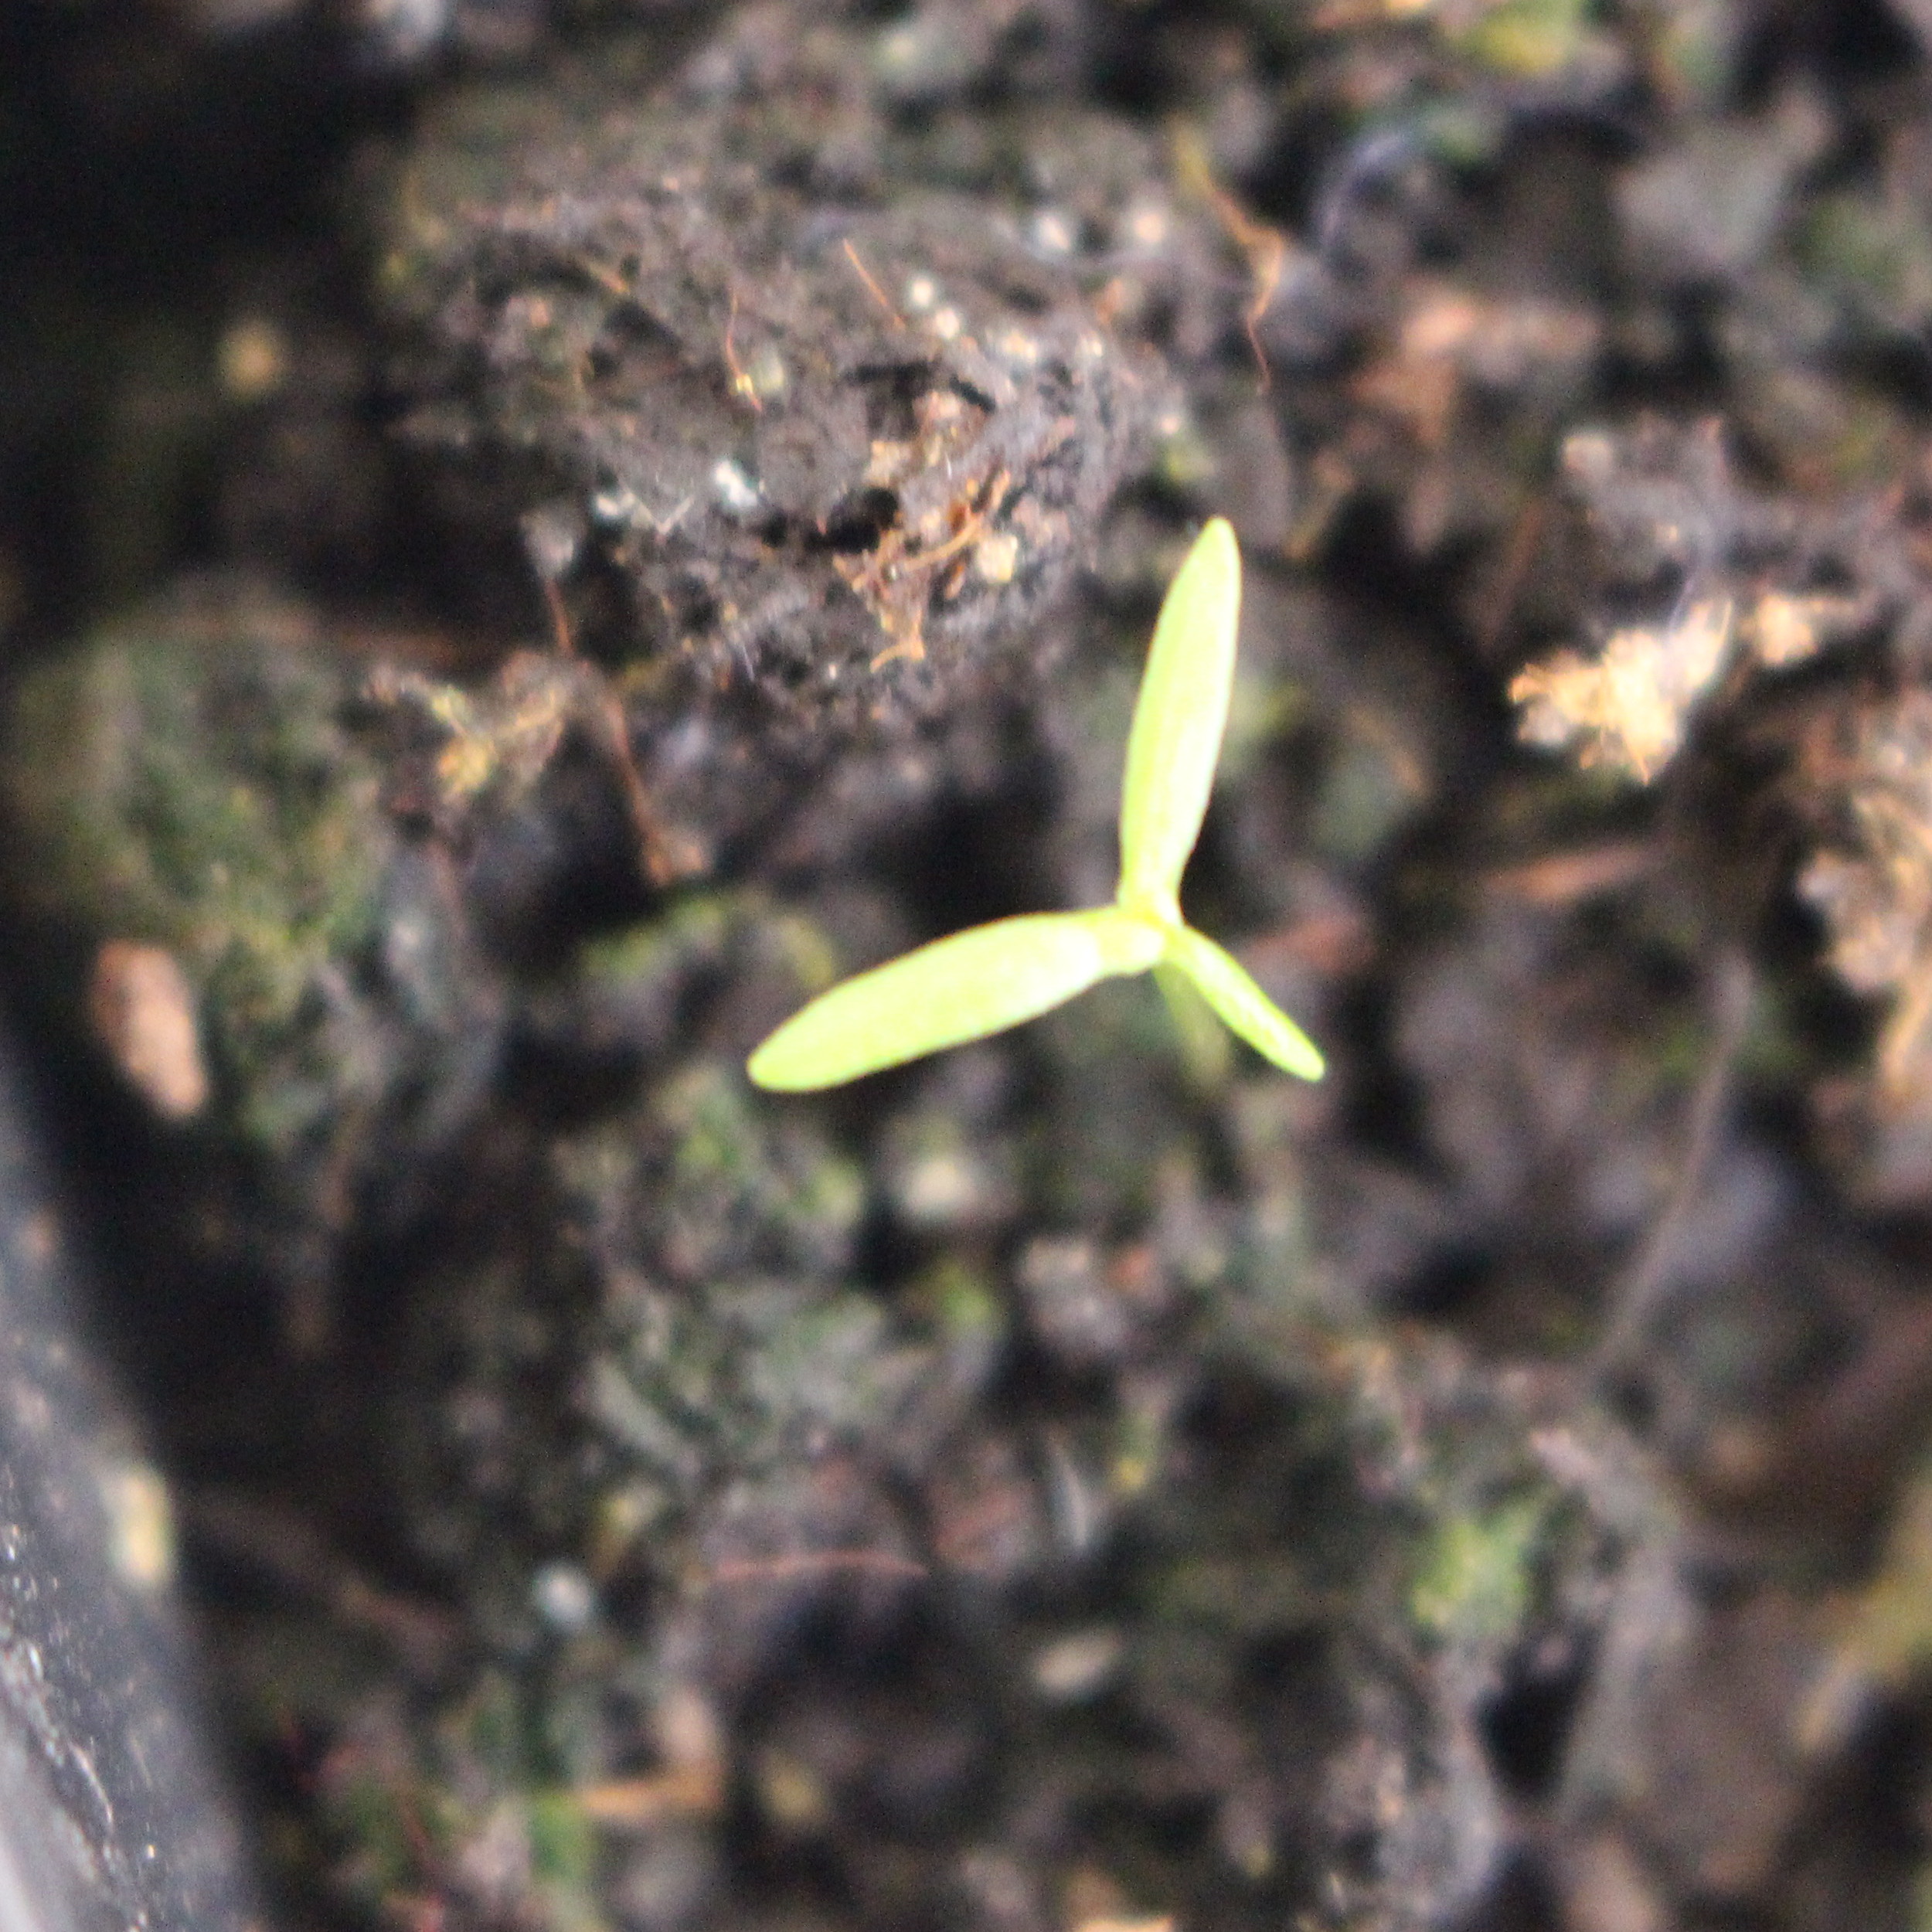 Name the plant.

Papaver rhoeas
